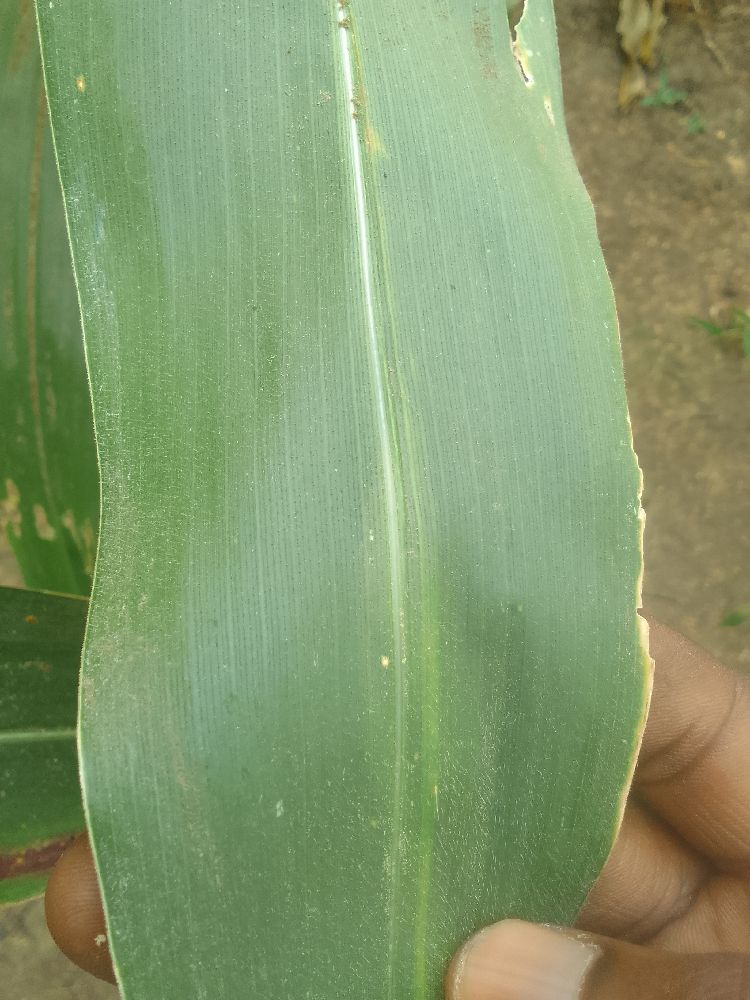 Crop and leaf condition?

maize, healthy
